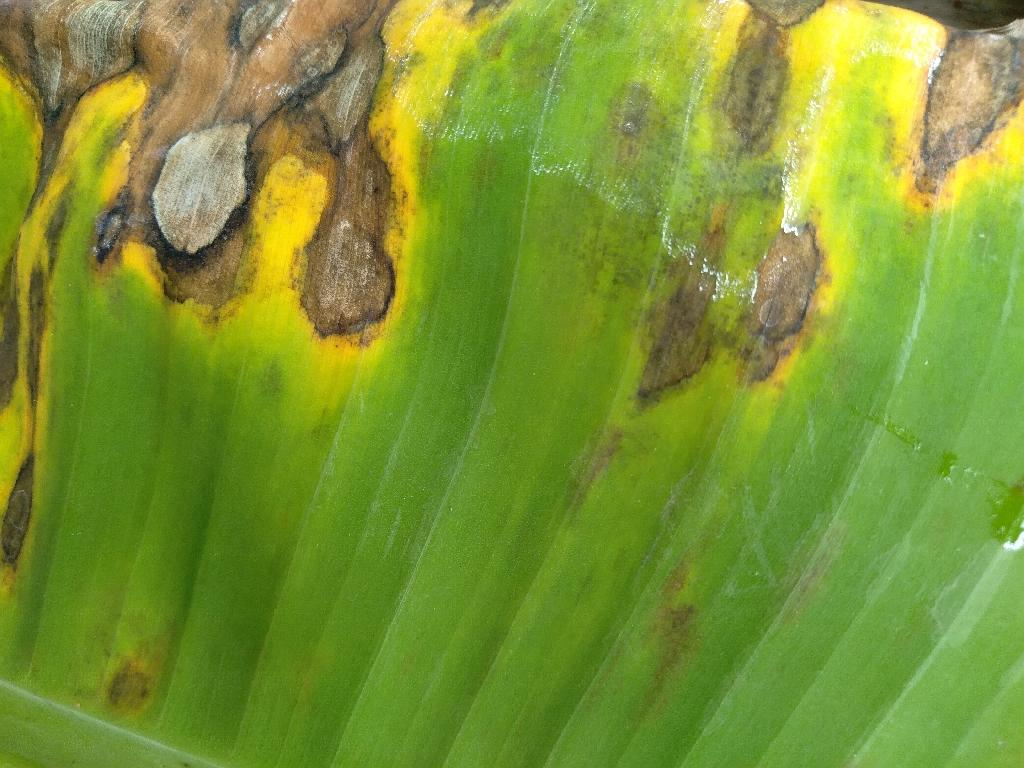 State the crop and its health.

banana, black sigatoka
